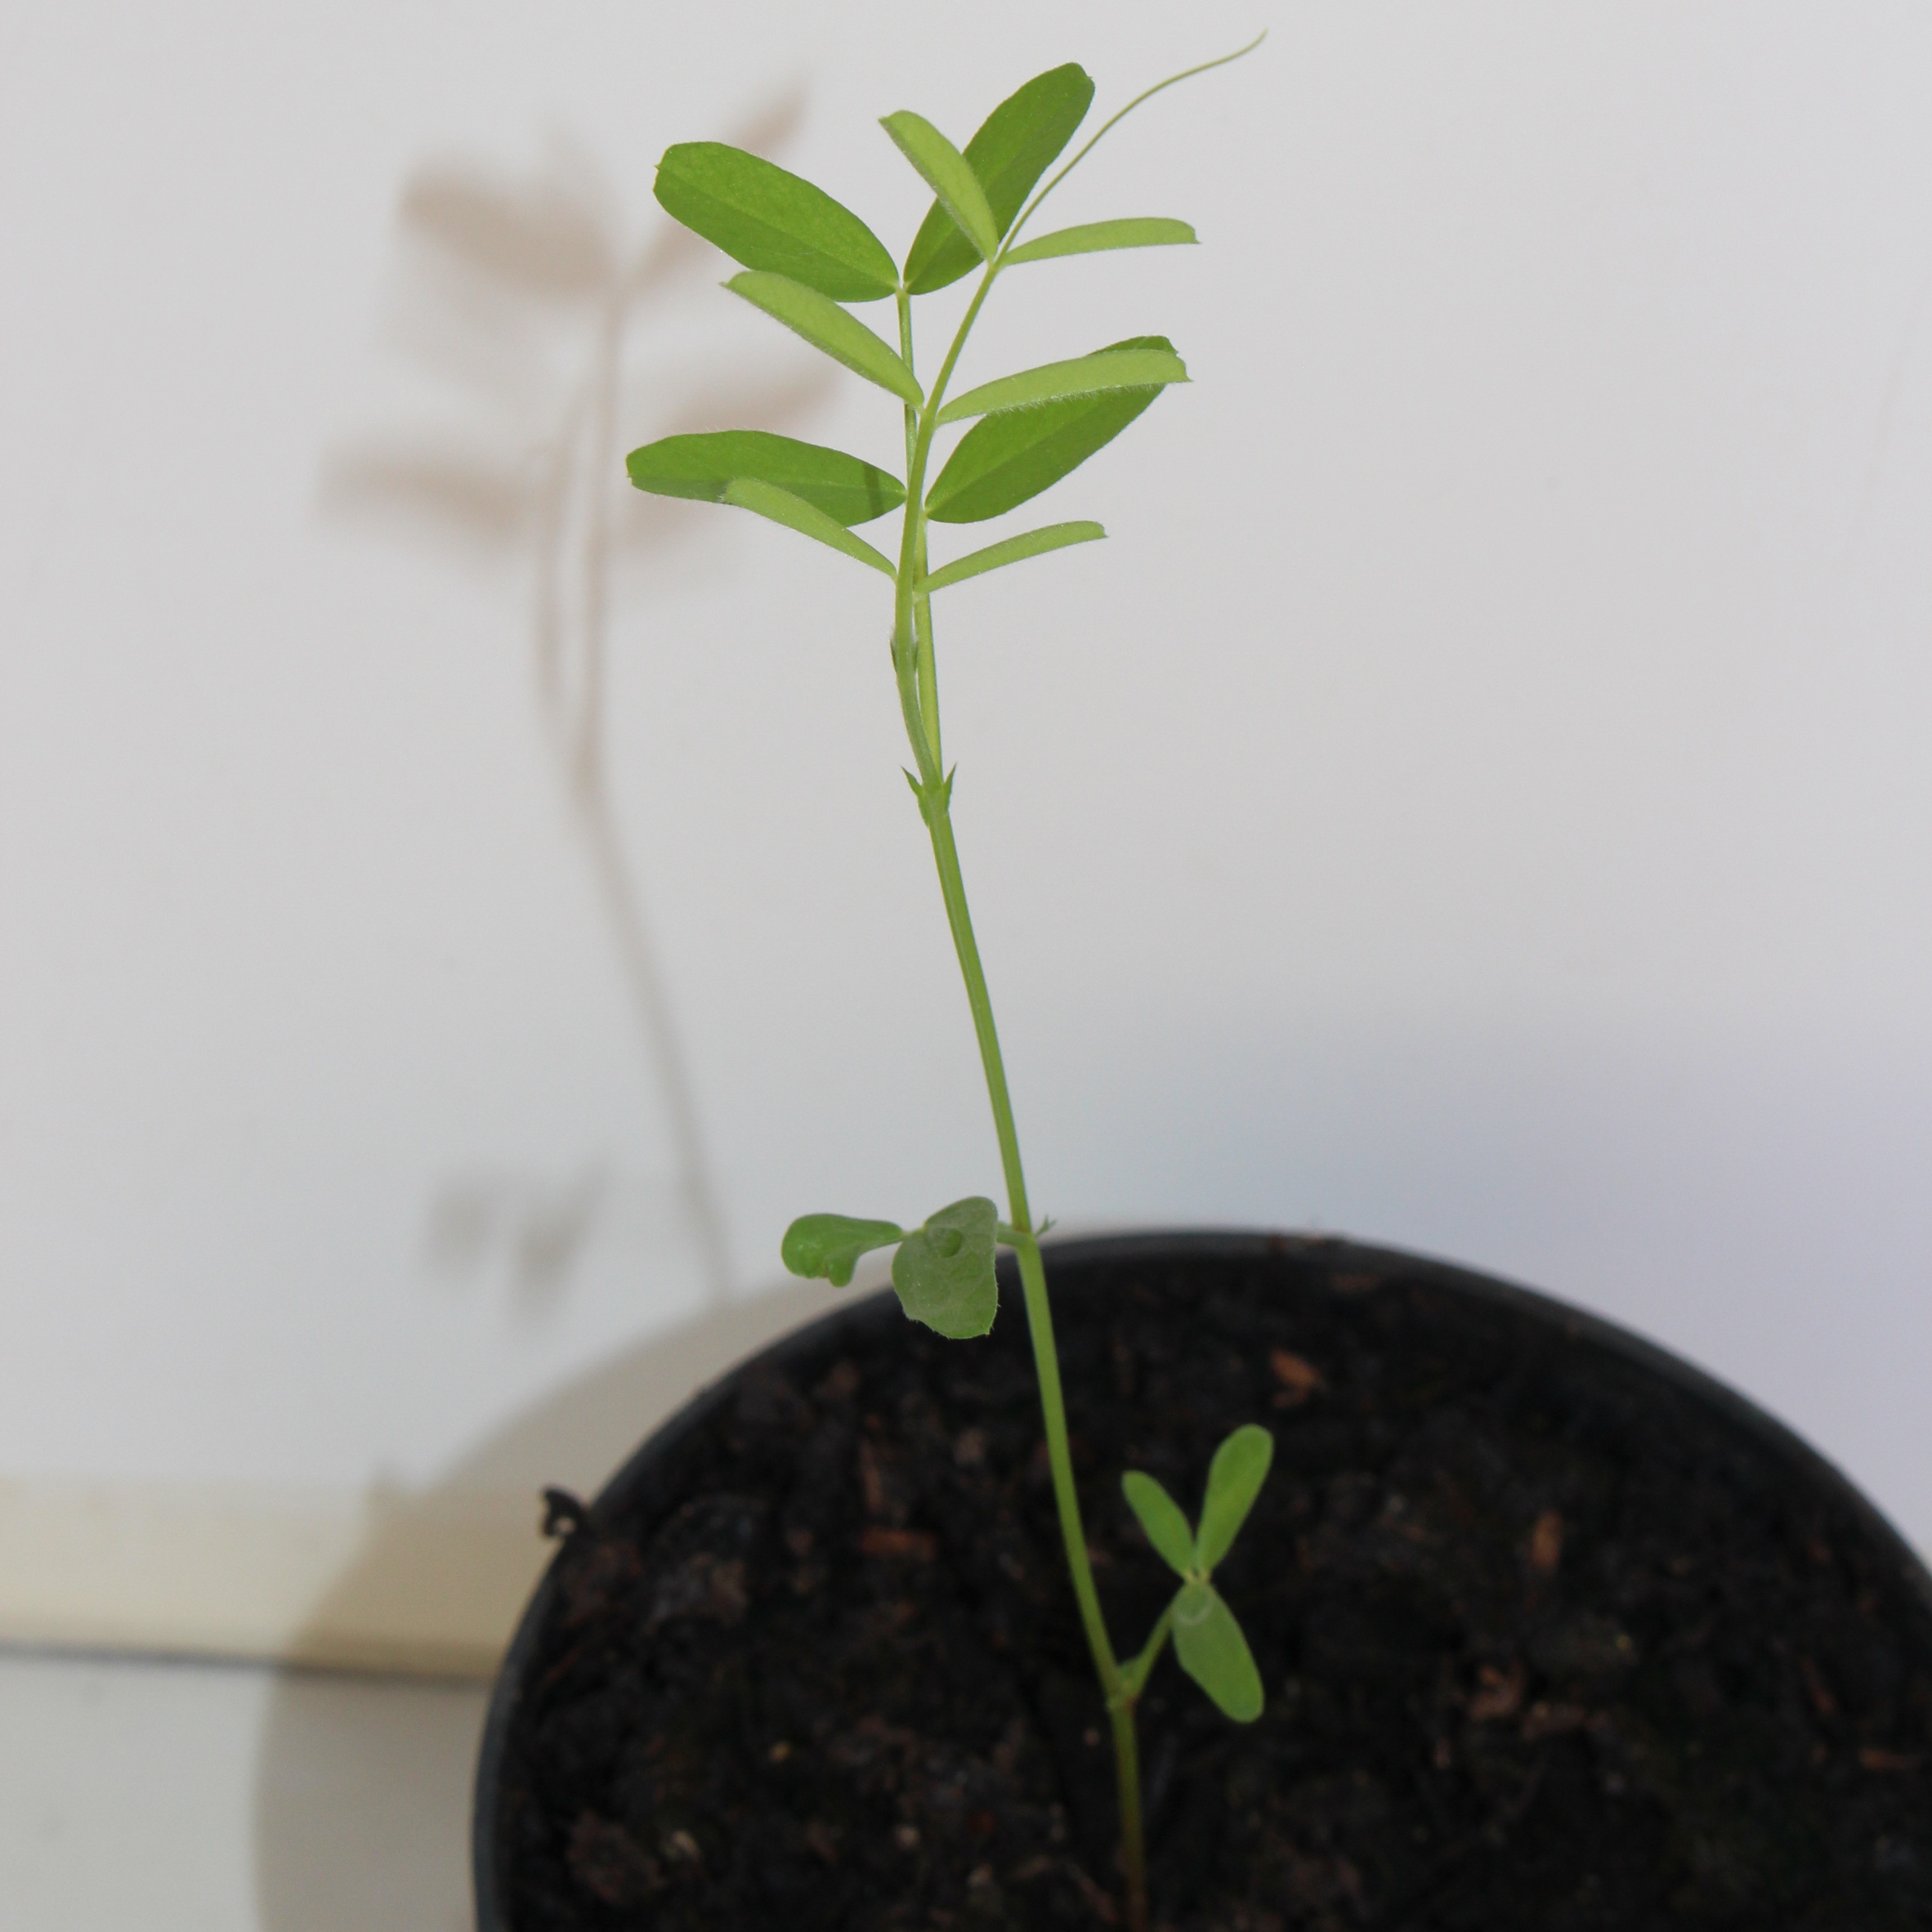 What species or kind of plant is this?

Vicia sativa
